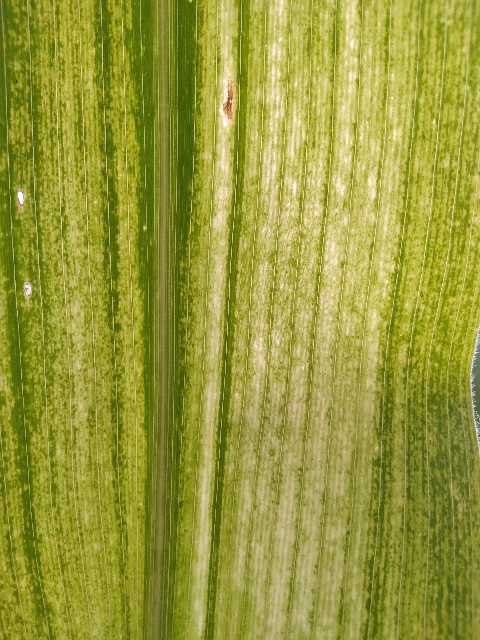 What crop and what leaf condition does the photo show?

maize, maize lethal necrosis
